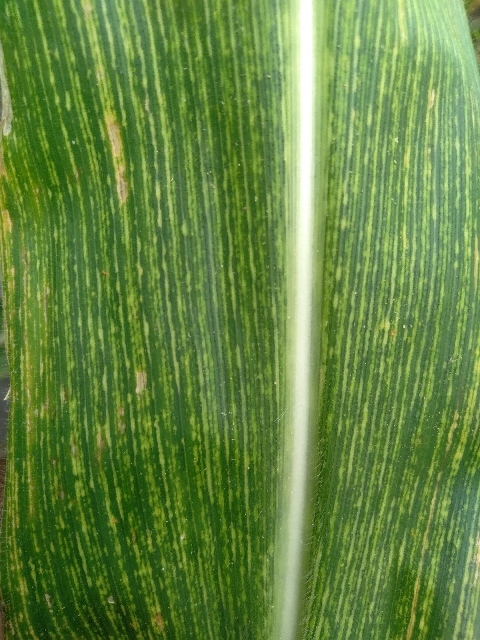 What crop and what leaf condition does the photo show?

maize, maize streak virus
